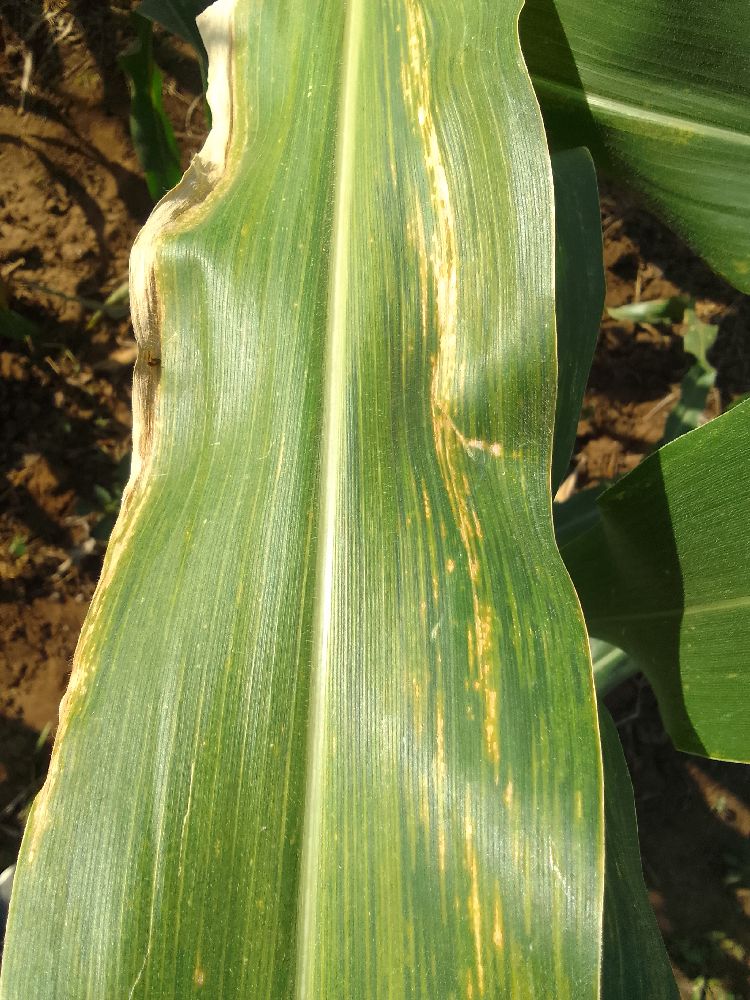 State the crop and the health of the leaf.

maize, maize lethal necrosis
